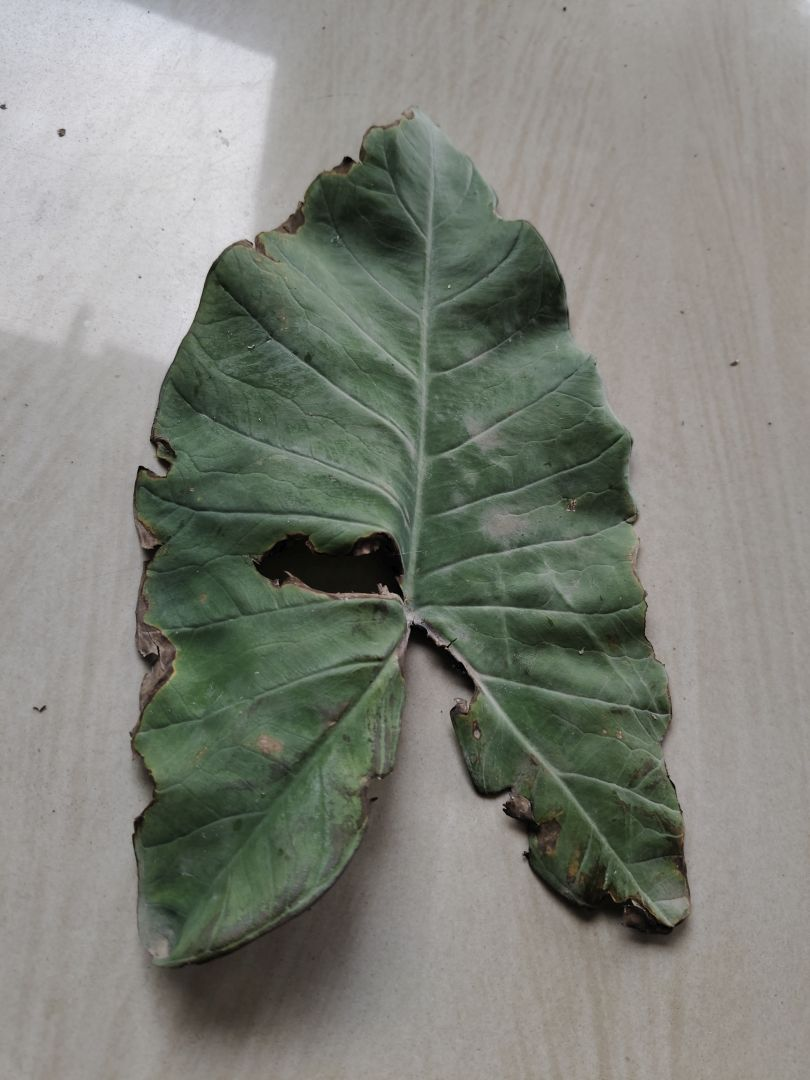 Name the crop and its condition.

taro, leaf blight
